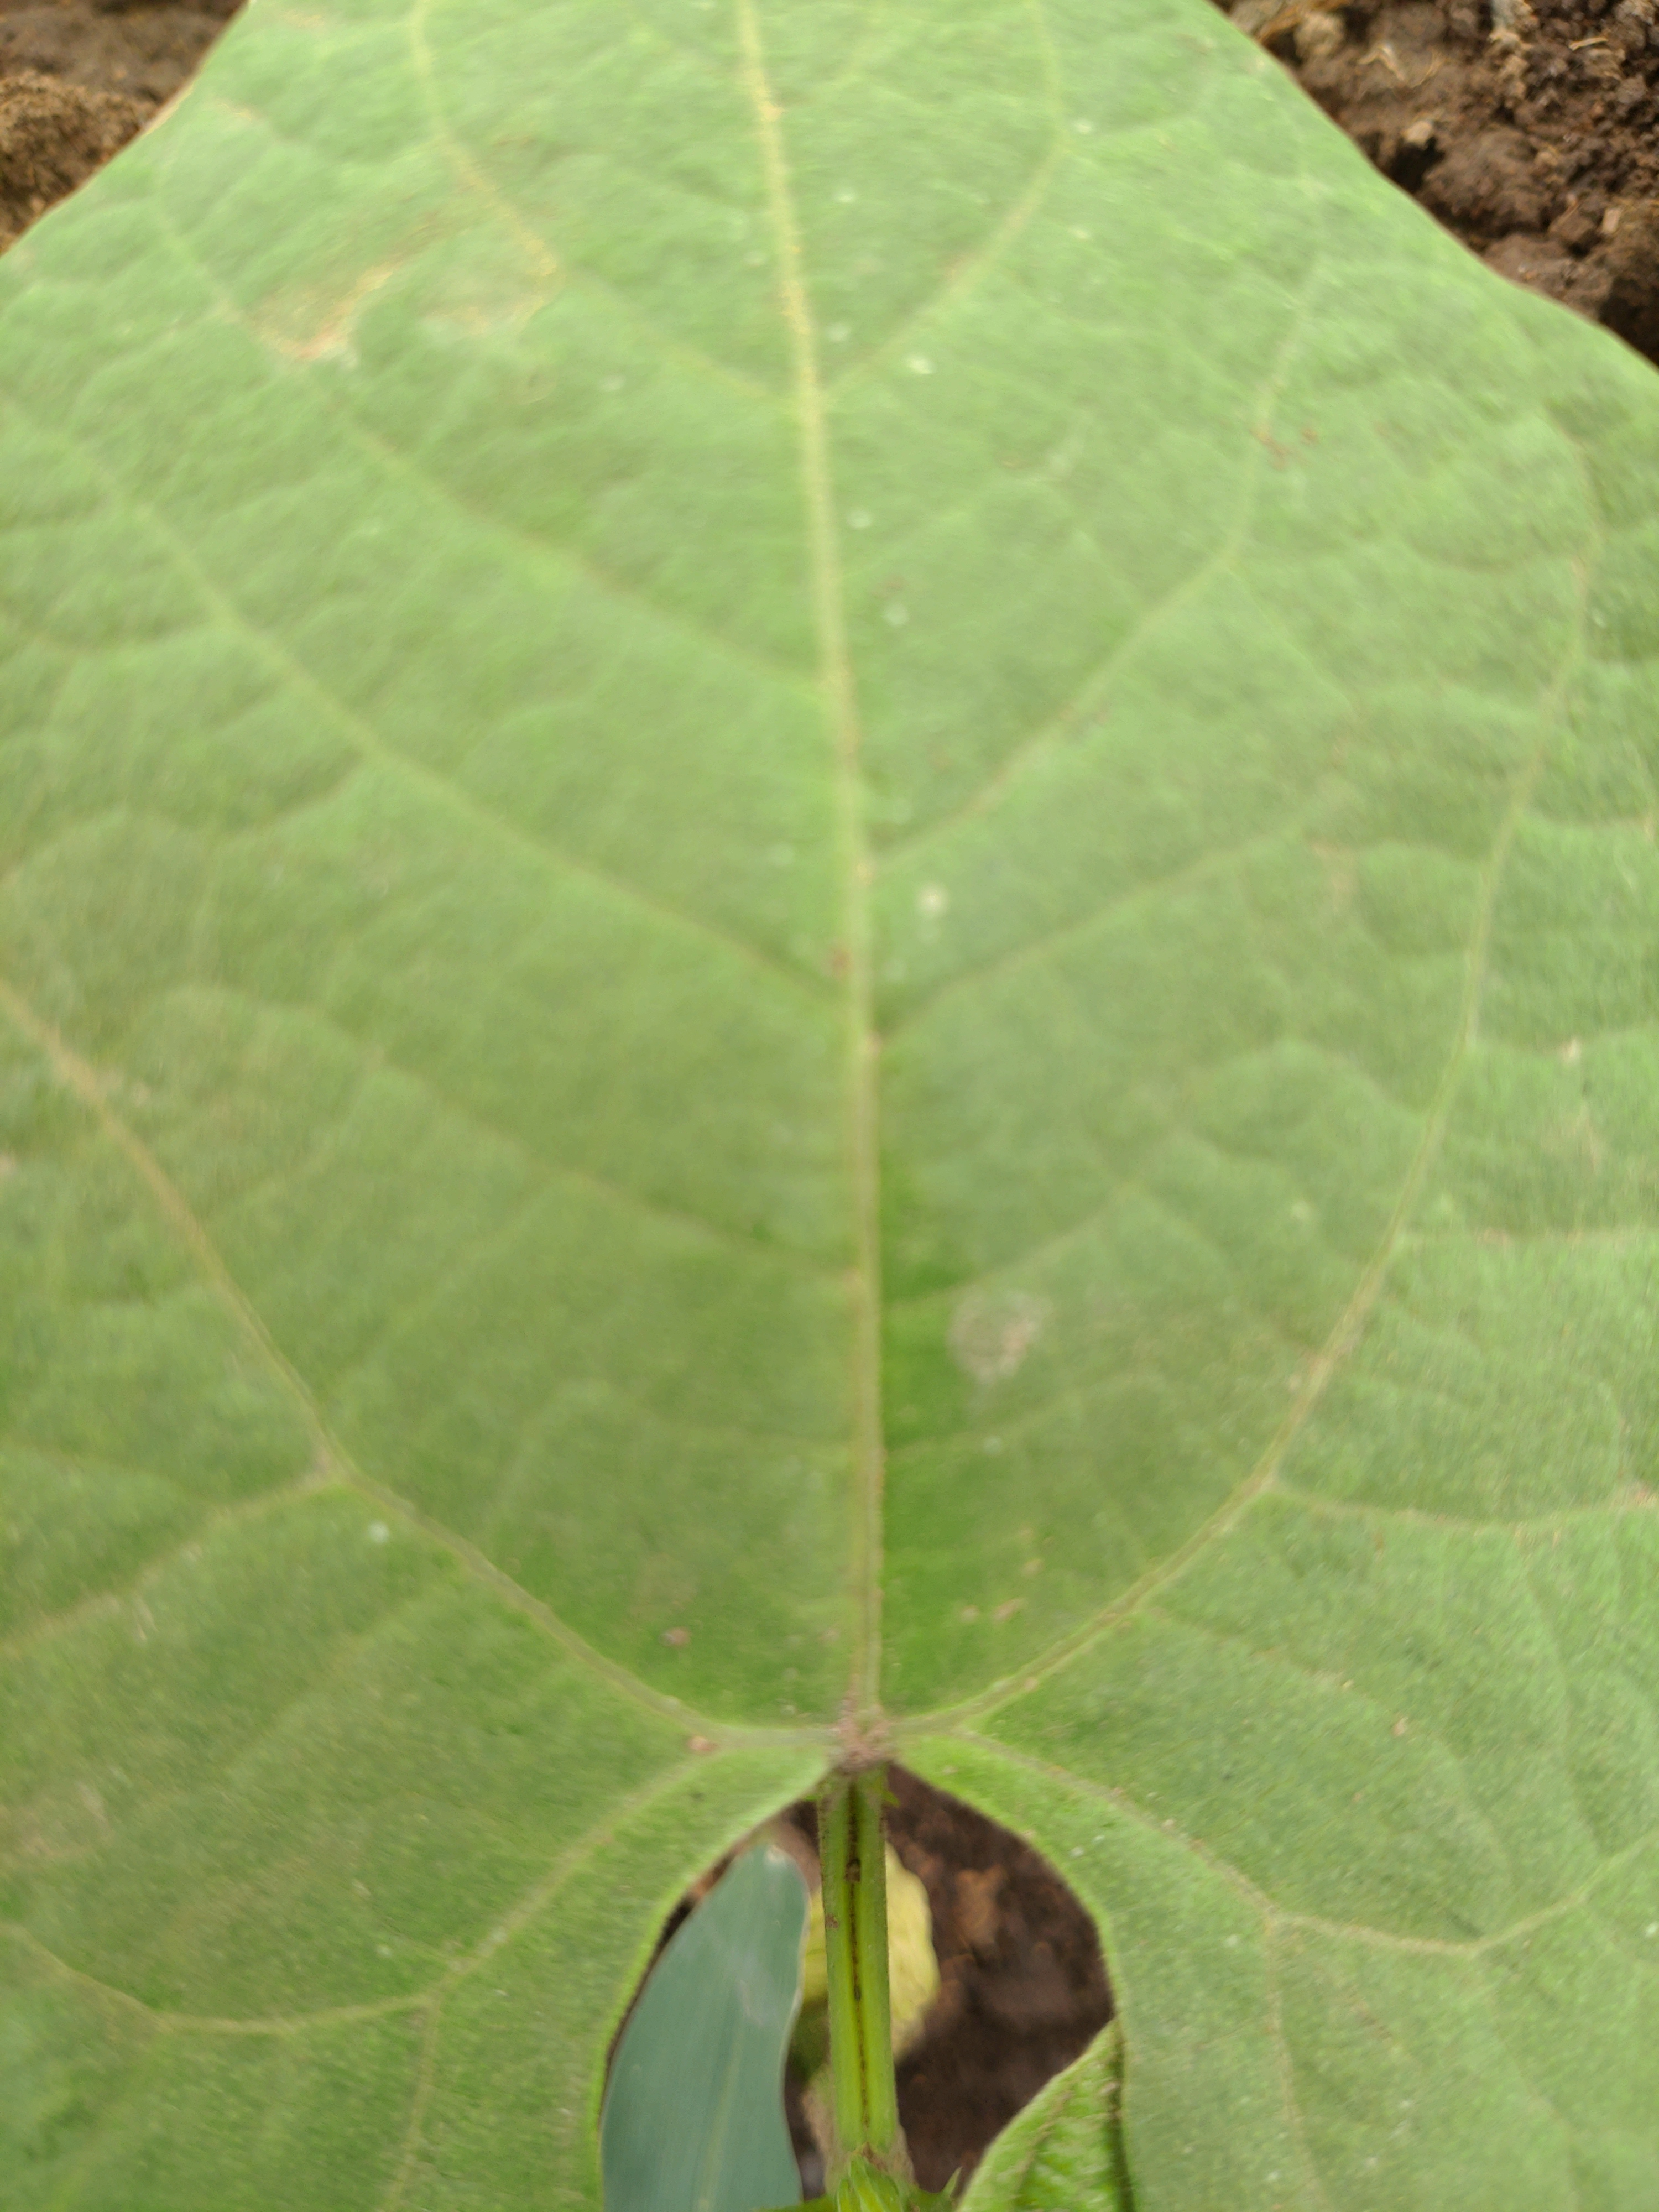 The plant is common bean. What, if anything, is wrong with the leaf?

healthy
